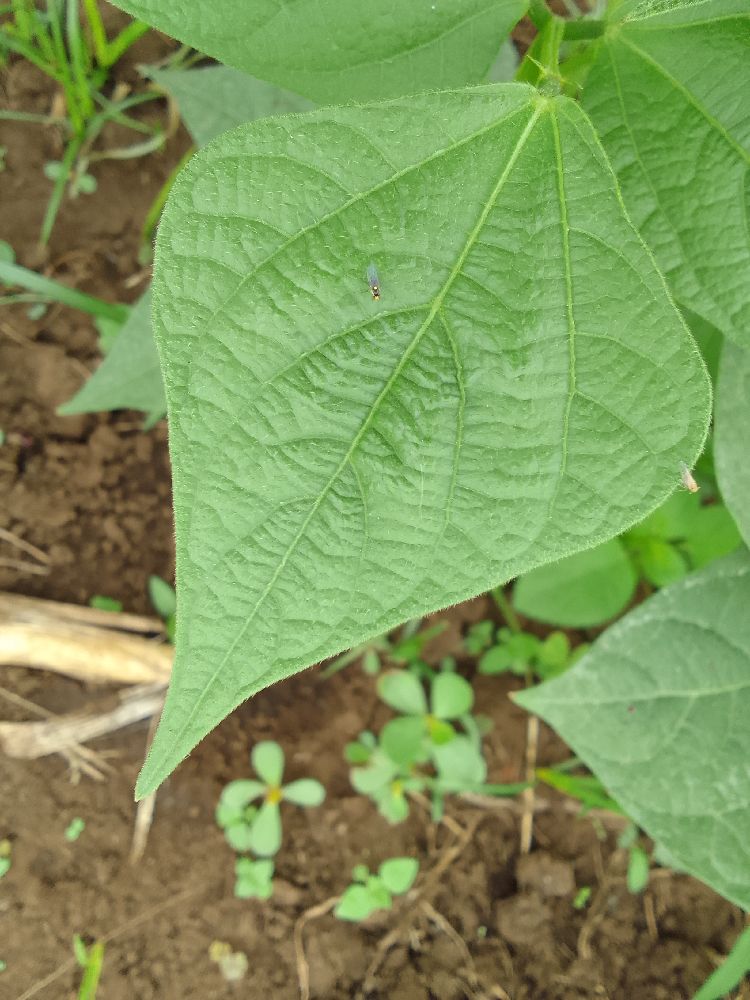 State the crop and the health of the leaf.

common bean, healthy
